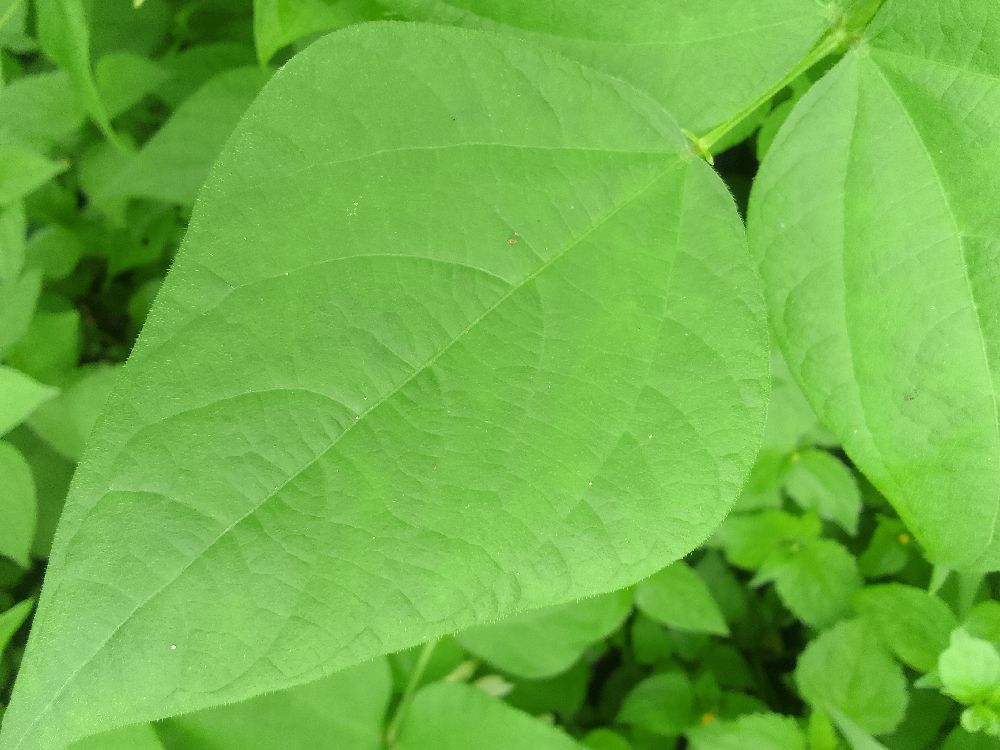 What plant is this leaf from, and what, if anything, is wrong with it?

common bean, healthy
